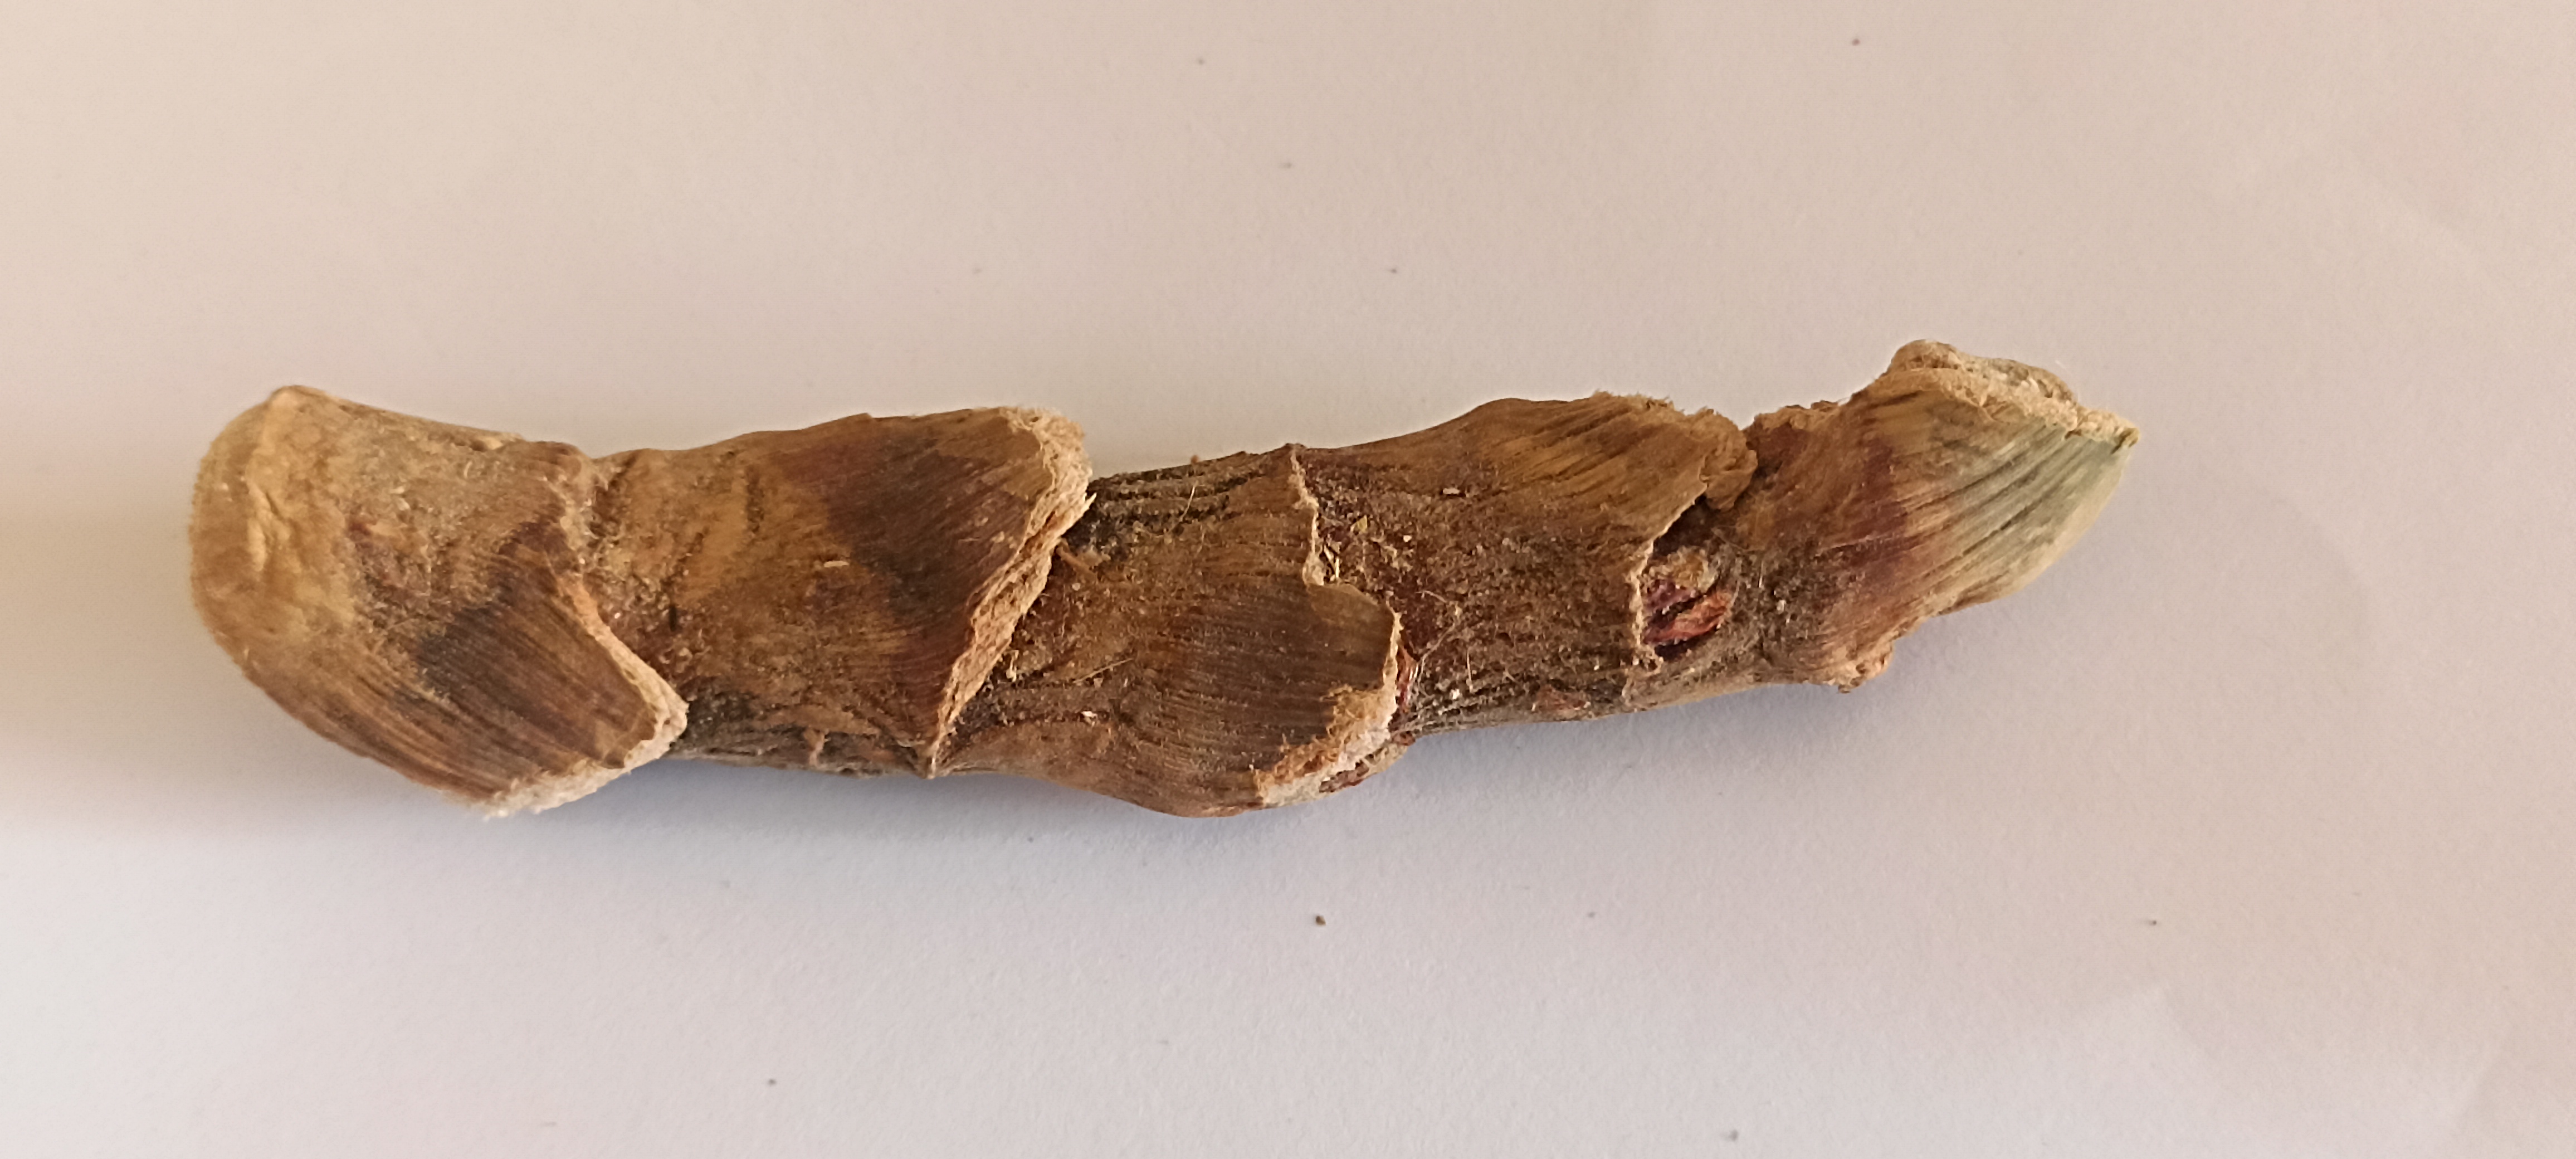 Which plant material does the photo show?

vekhand
